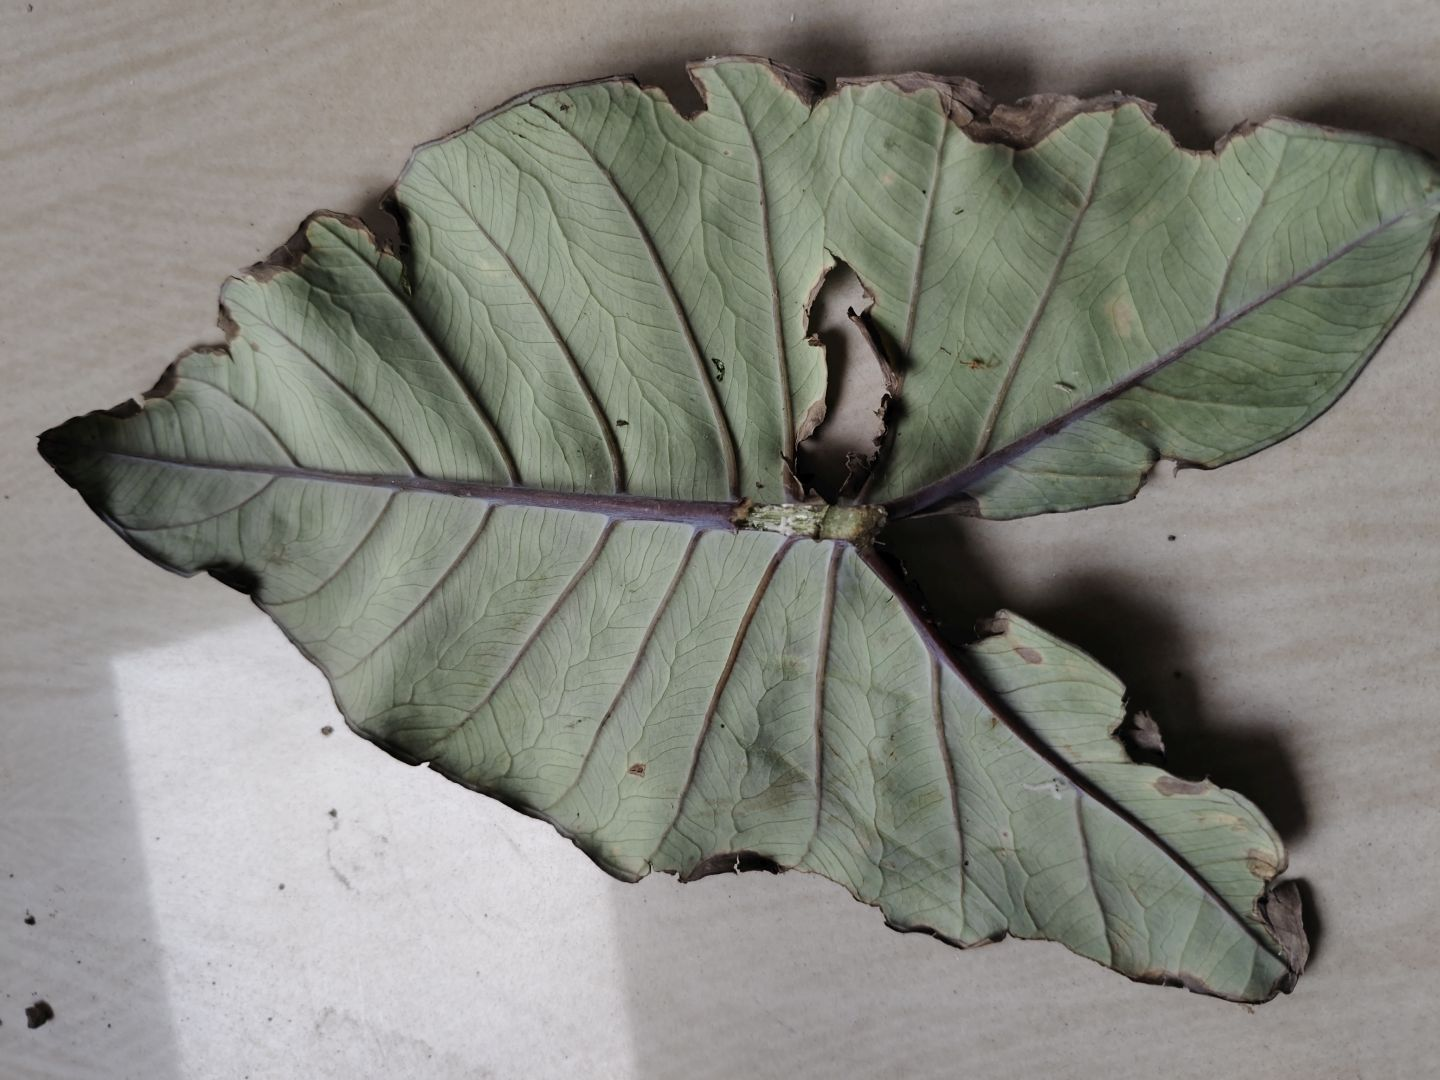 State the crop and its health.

taro, leaf blight
